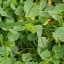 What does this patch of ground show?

unstructured weed
